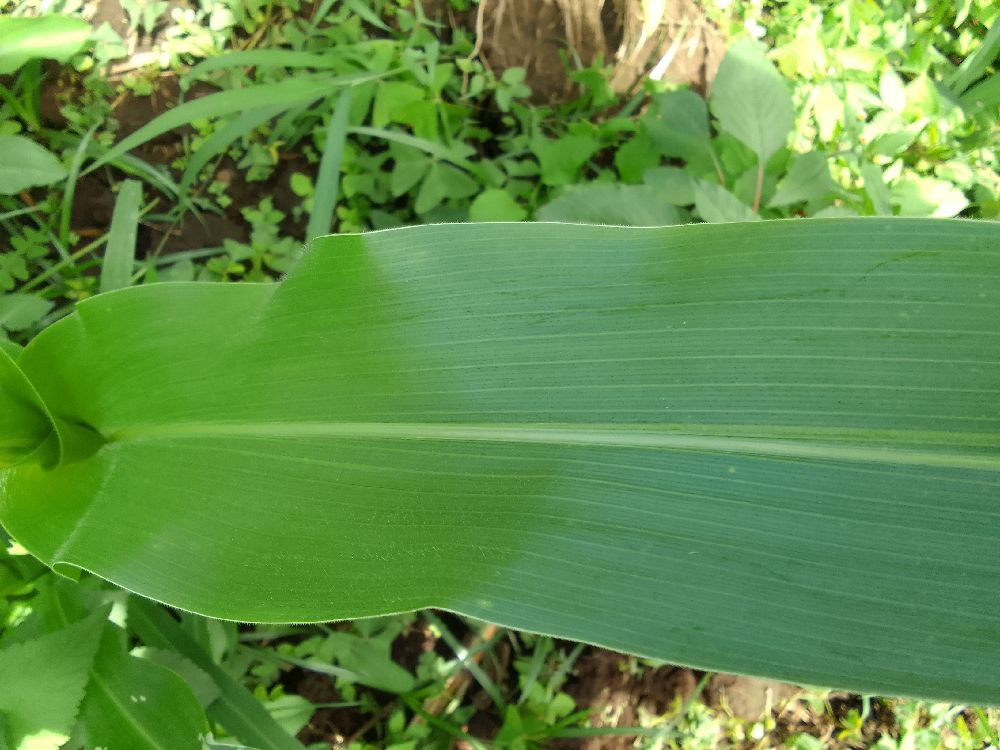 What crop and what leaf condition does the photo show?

maize, healthy
